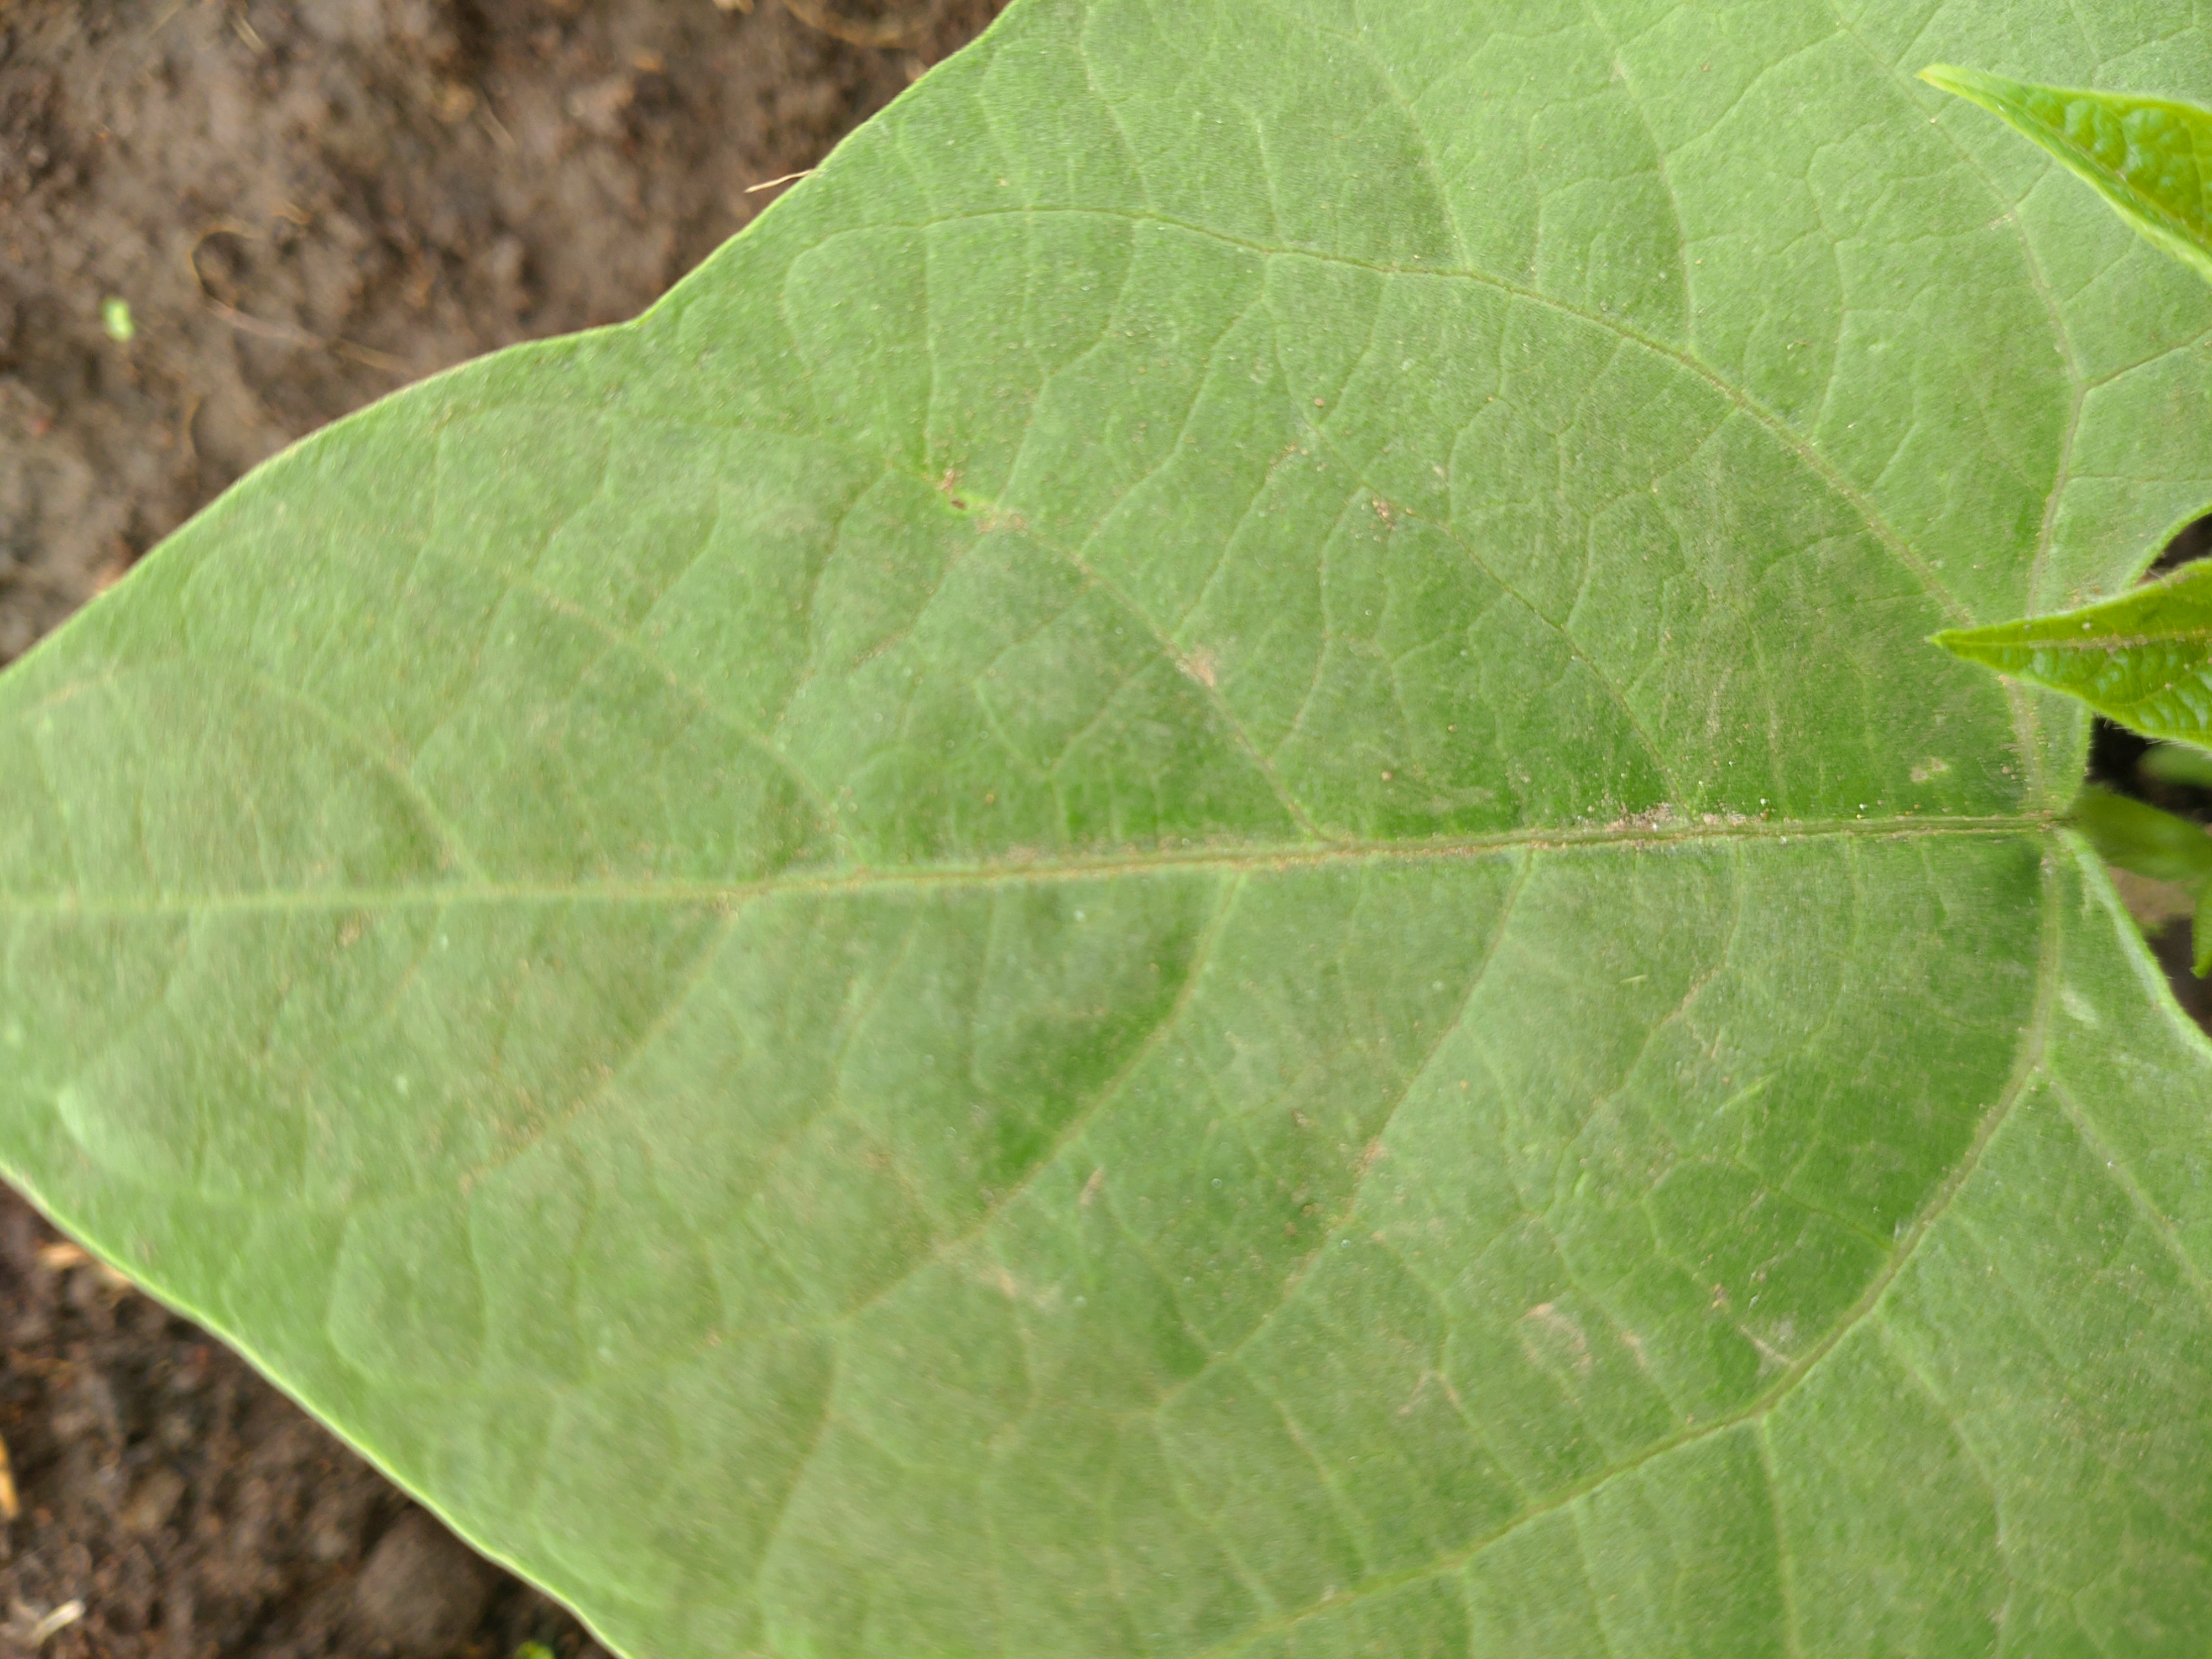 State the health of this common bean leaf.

healthy
